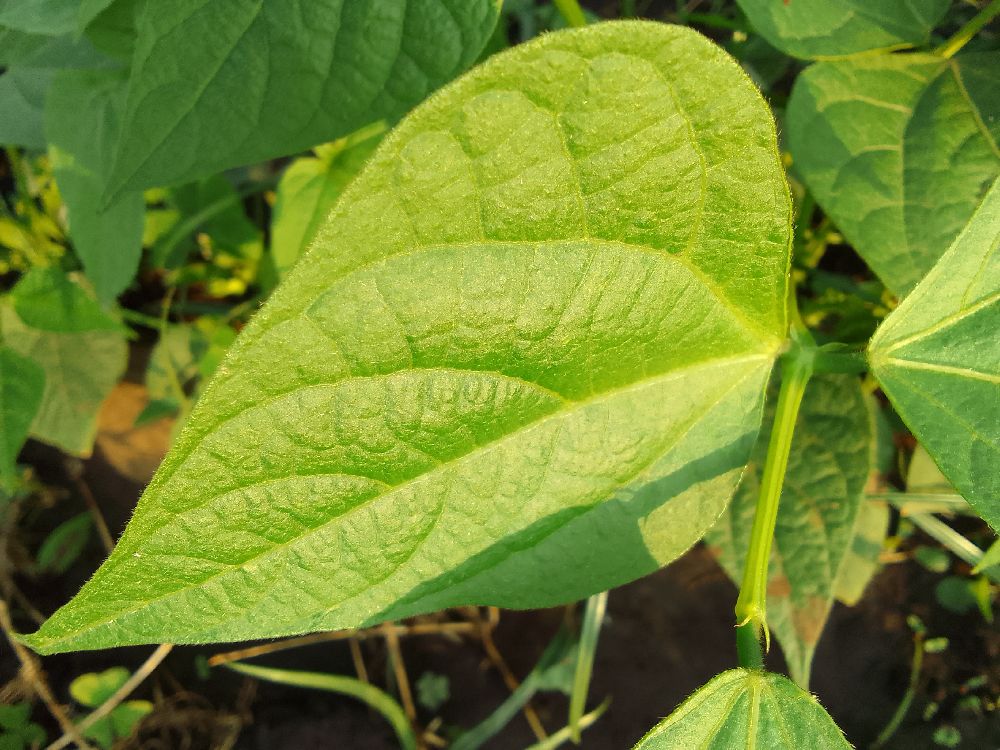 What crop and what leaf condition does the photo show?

common bean, healthy
